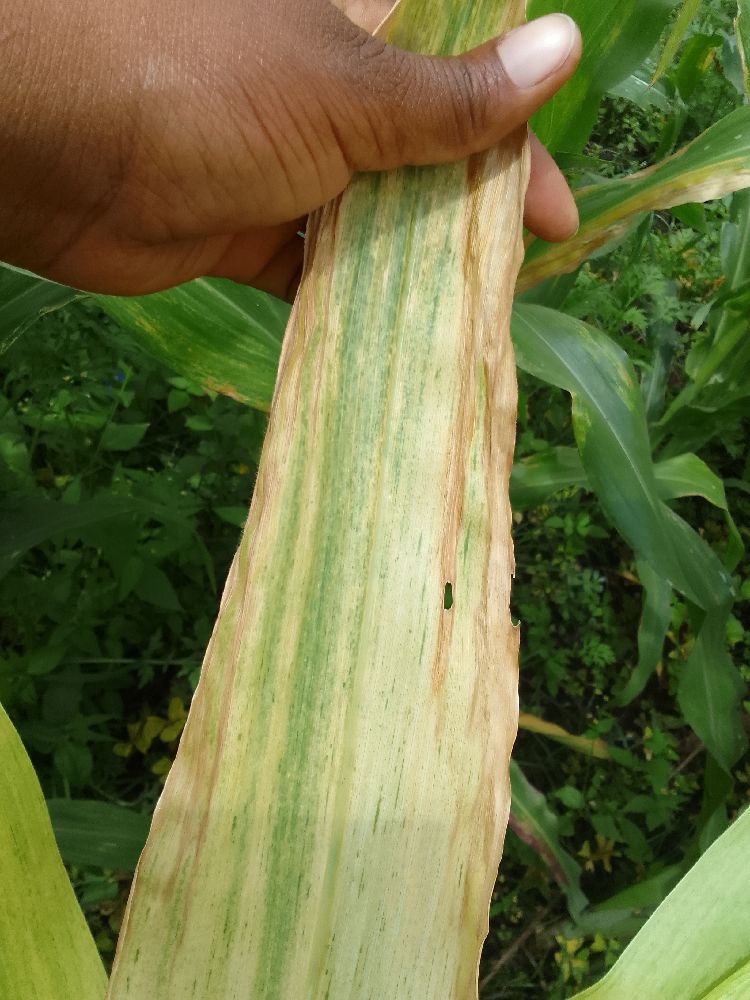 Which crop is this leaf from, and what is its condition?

maize, maize lethal necrosis
